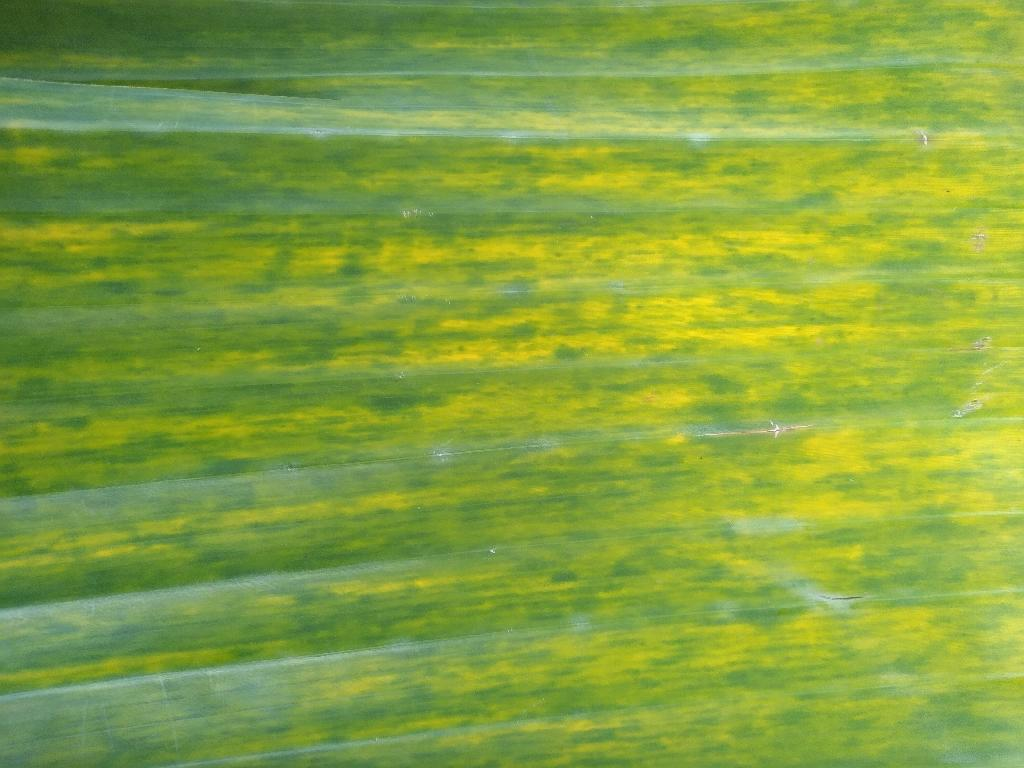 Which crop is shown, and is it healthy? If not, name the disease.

banana, fusarium wilt race 1
